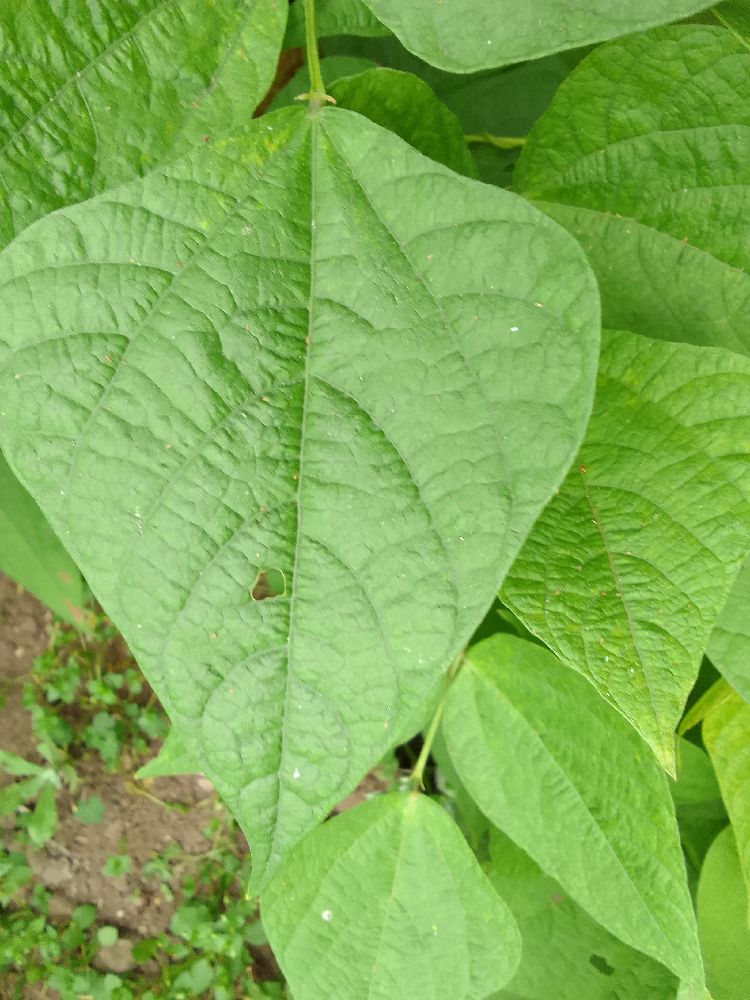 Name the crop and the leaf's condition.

common bean, healthy
